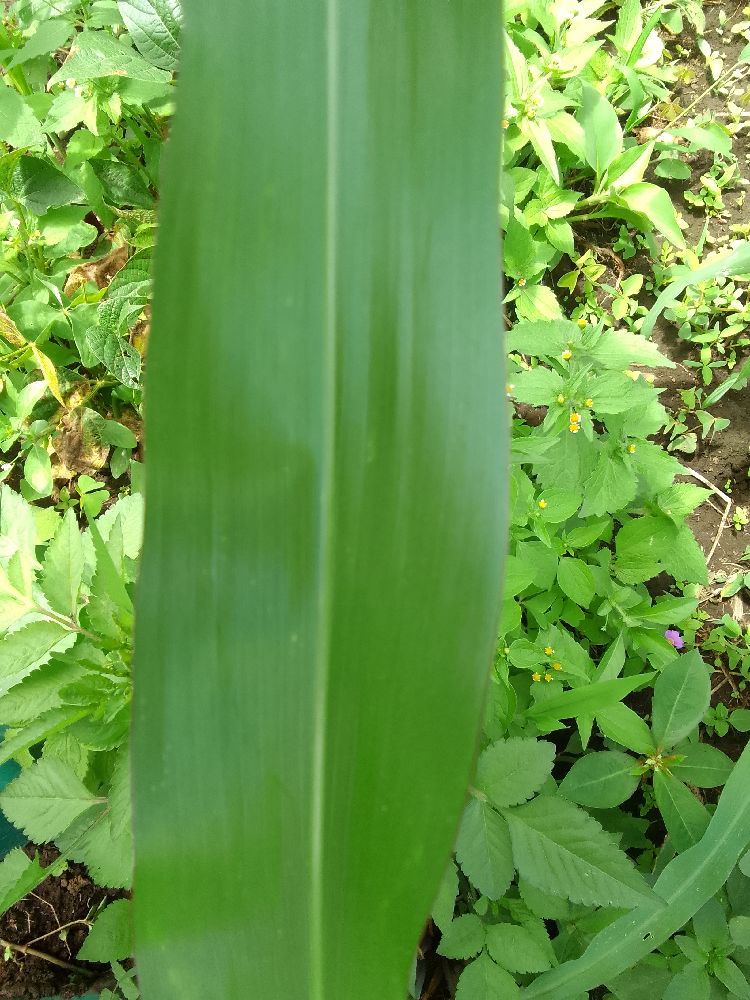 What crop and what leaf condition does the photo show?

maize, healthy
